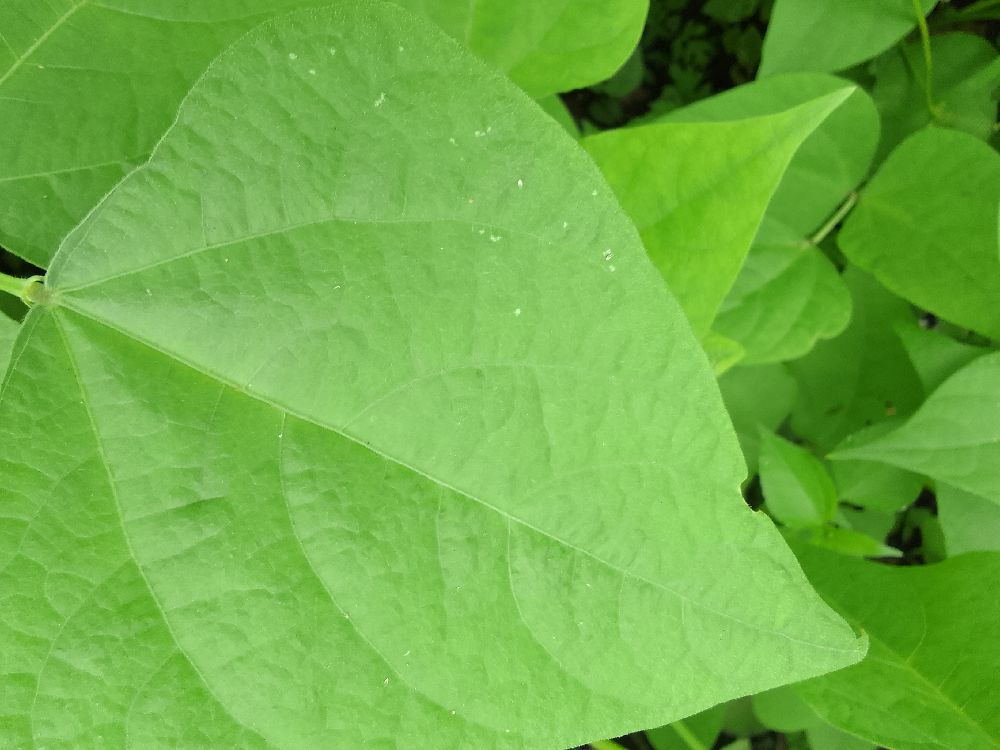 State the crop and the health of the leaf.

common bean, healthy
